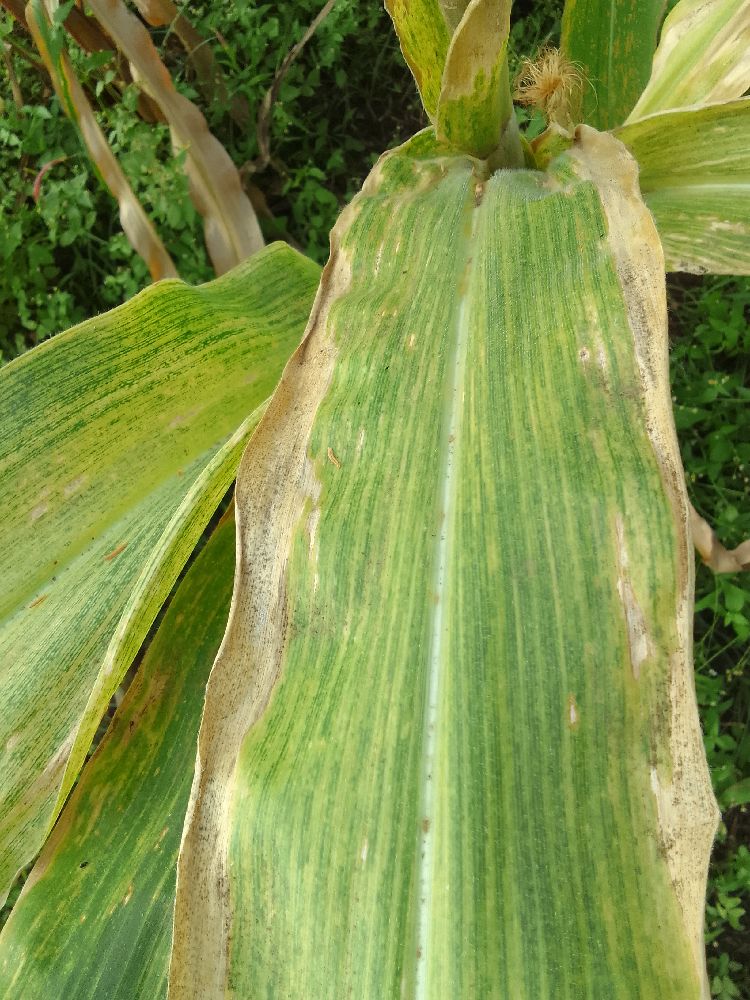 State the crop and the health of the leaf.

maize, maize lethal necrosis
